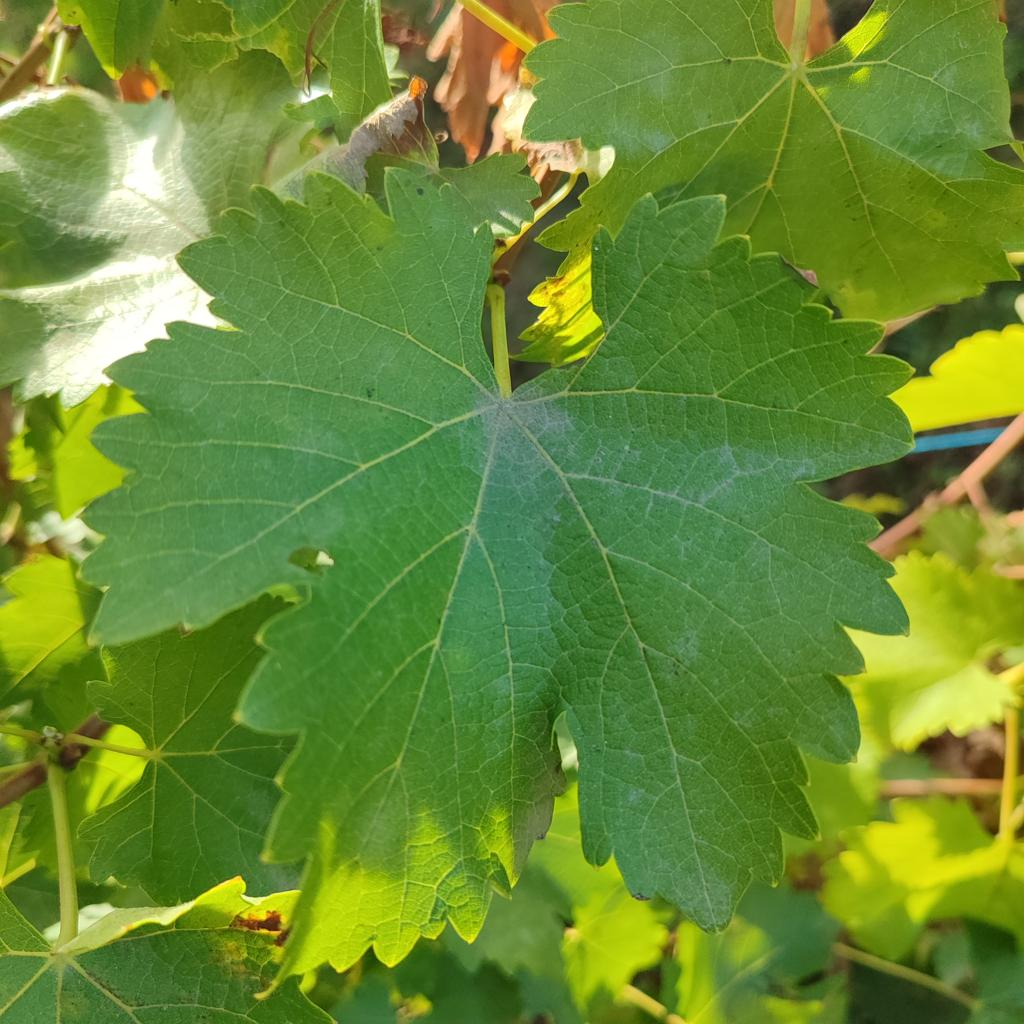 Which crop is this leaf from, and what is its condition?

grapevine, powdery mildew
